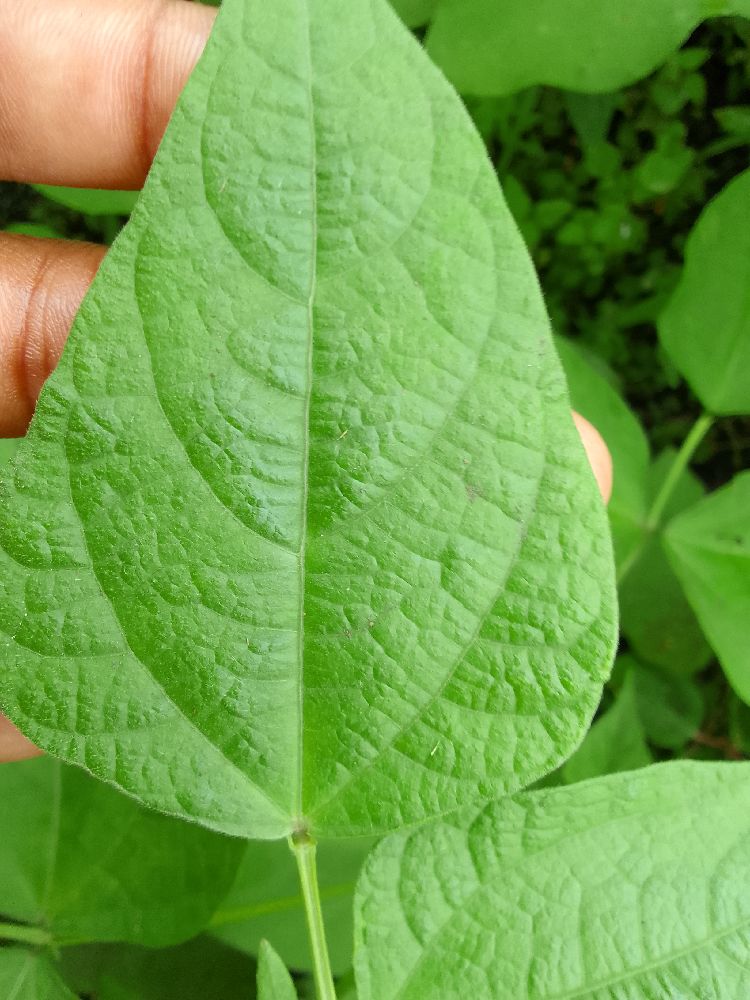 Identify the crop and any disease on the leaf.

common bean, healthy
